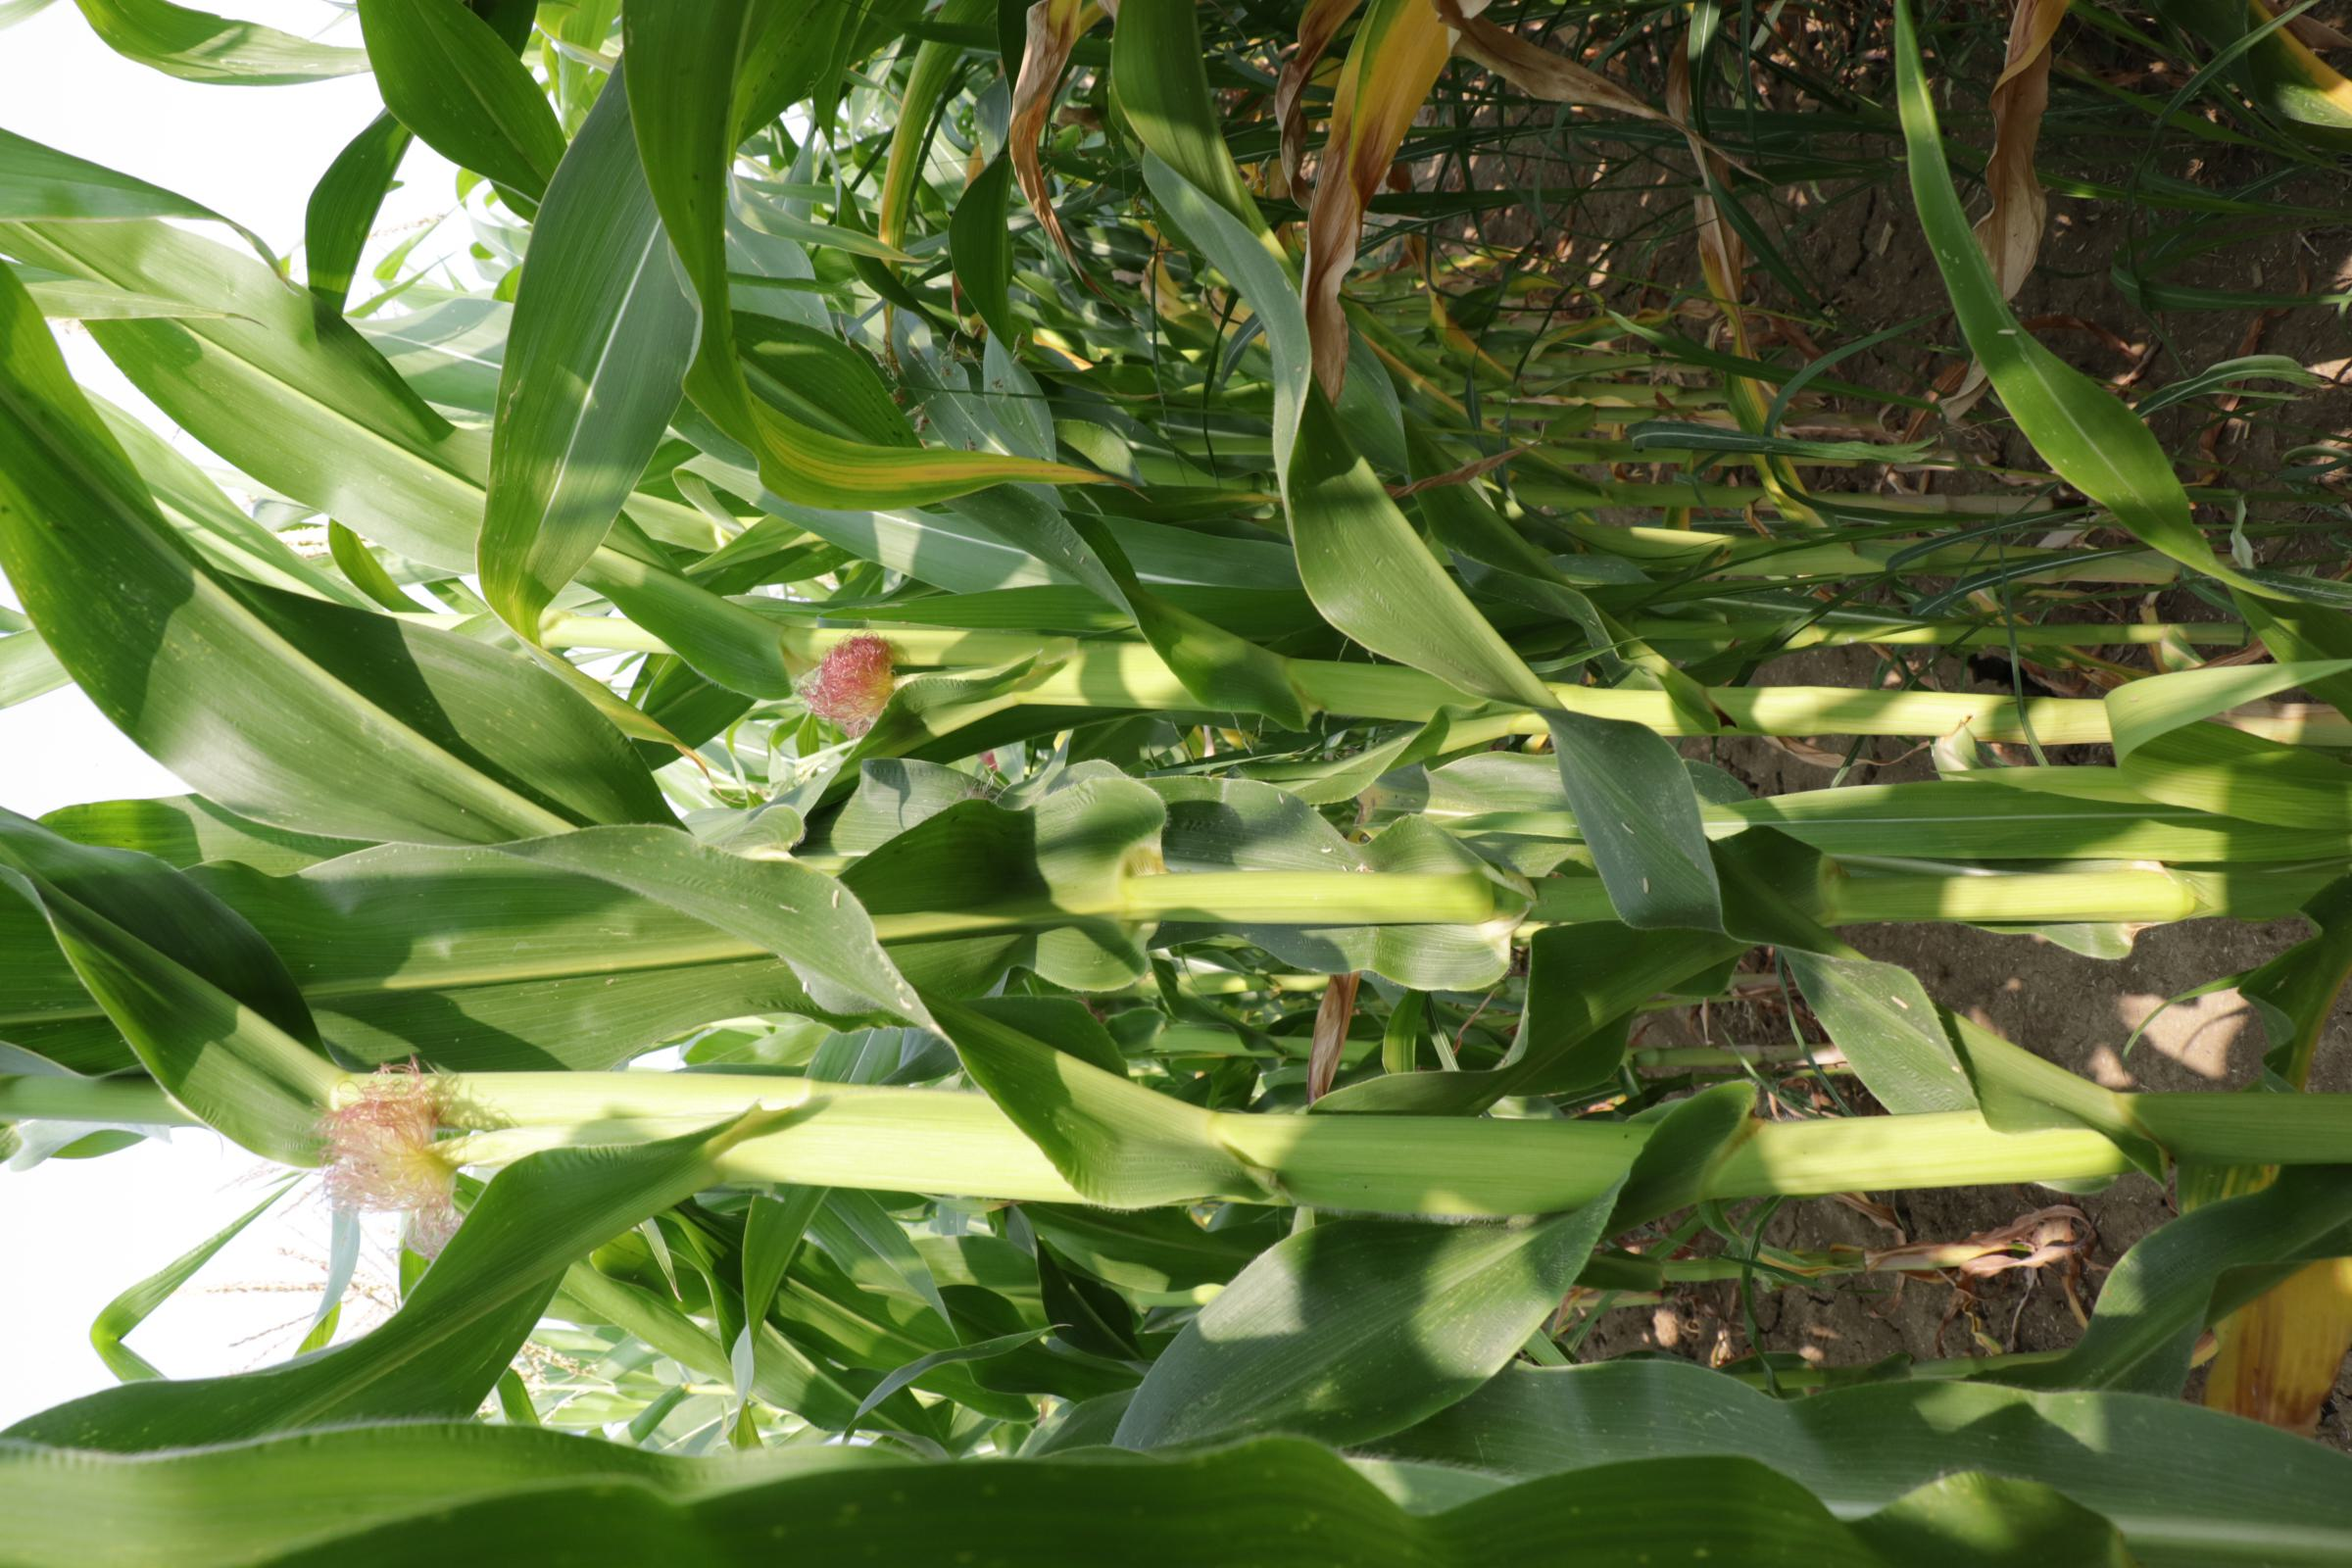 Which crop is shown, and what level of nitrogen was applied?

maize, reduced nitrogen fertilisation
